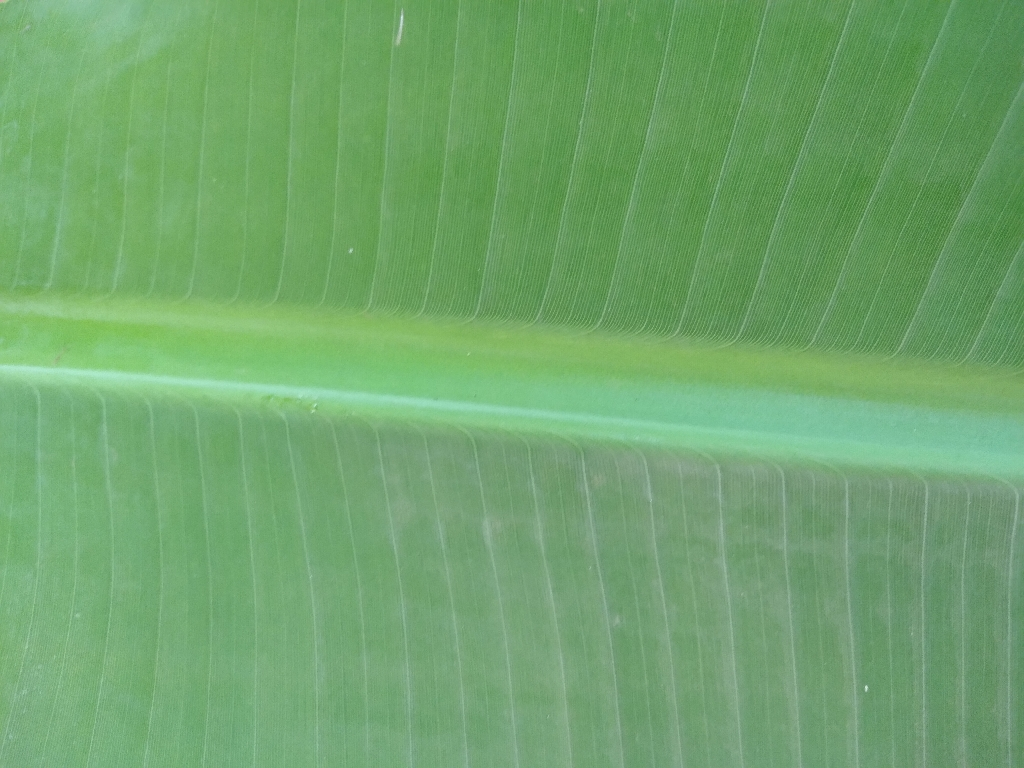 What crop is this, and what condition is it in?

banana, healthy
